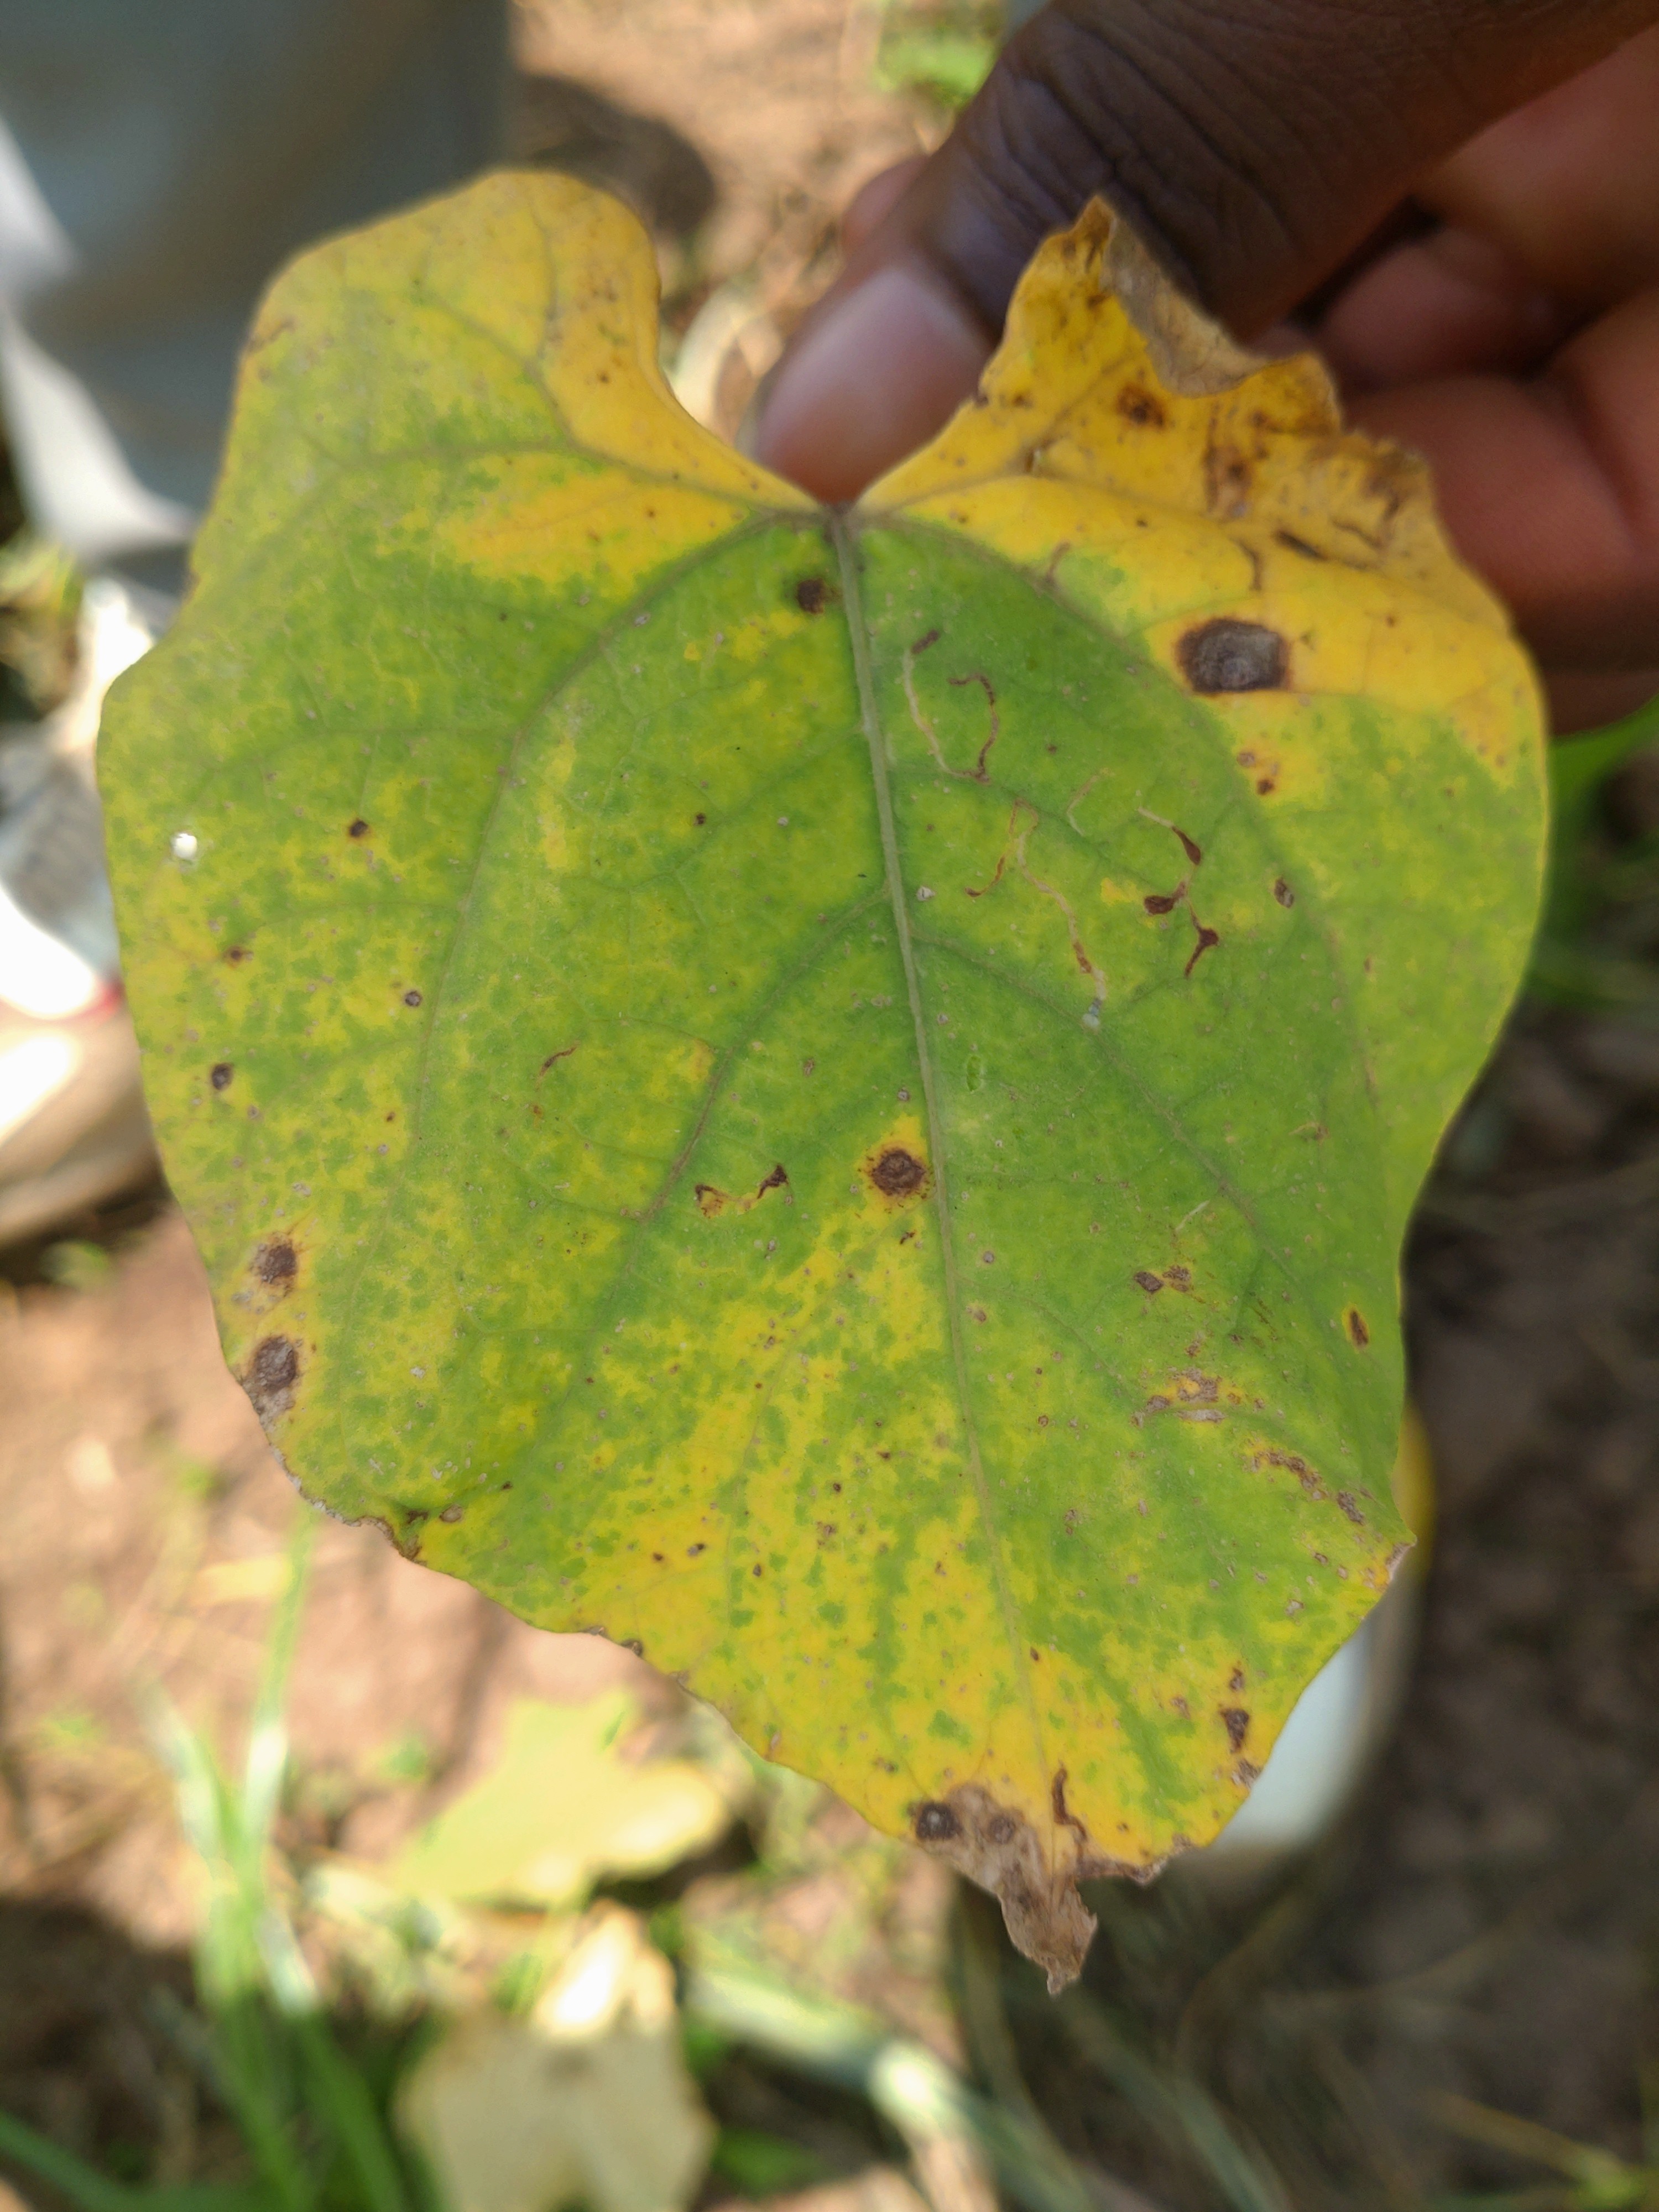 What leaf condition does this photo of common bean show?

rust
